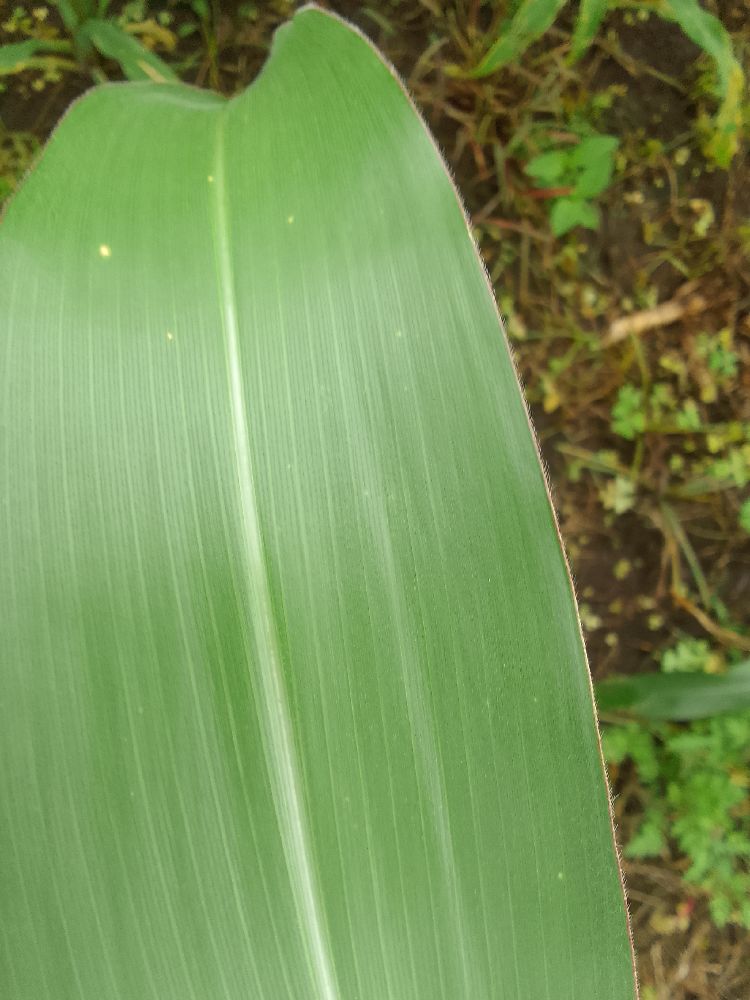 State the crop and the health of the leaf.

maize, healthy
